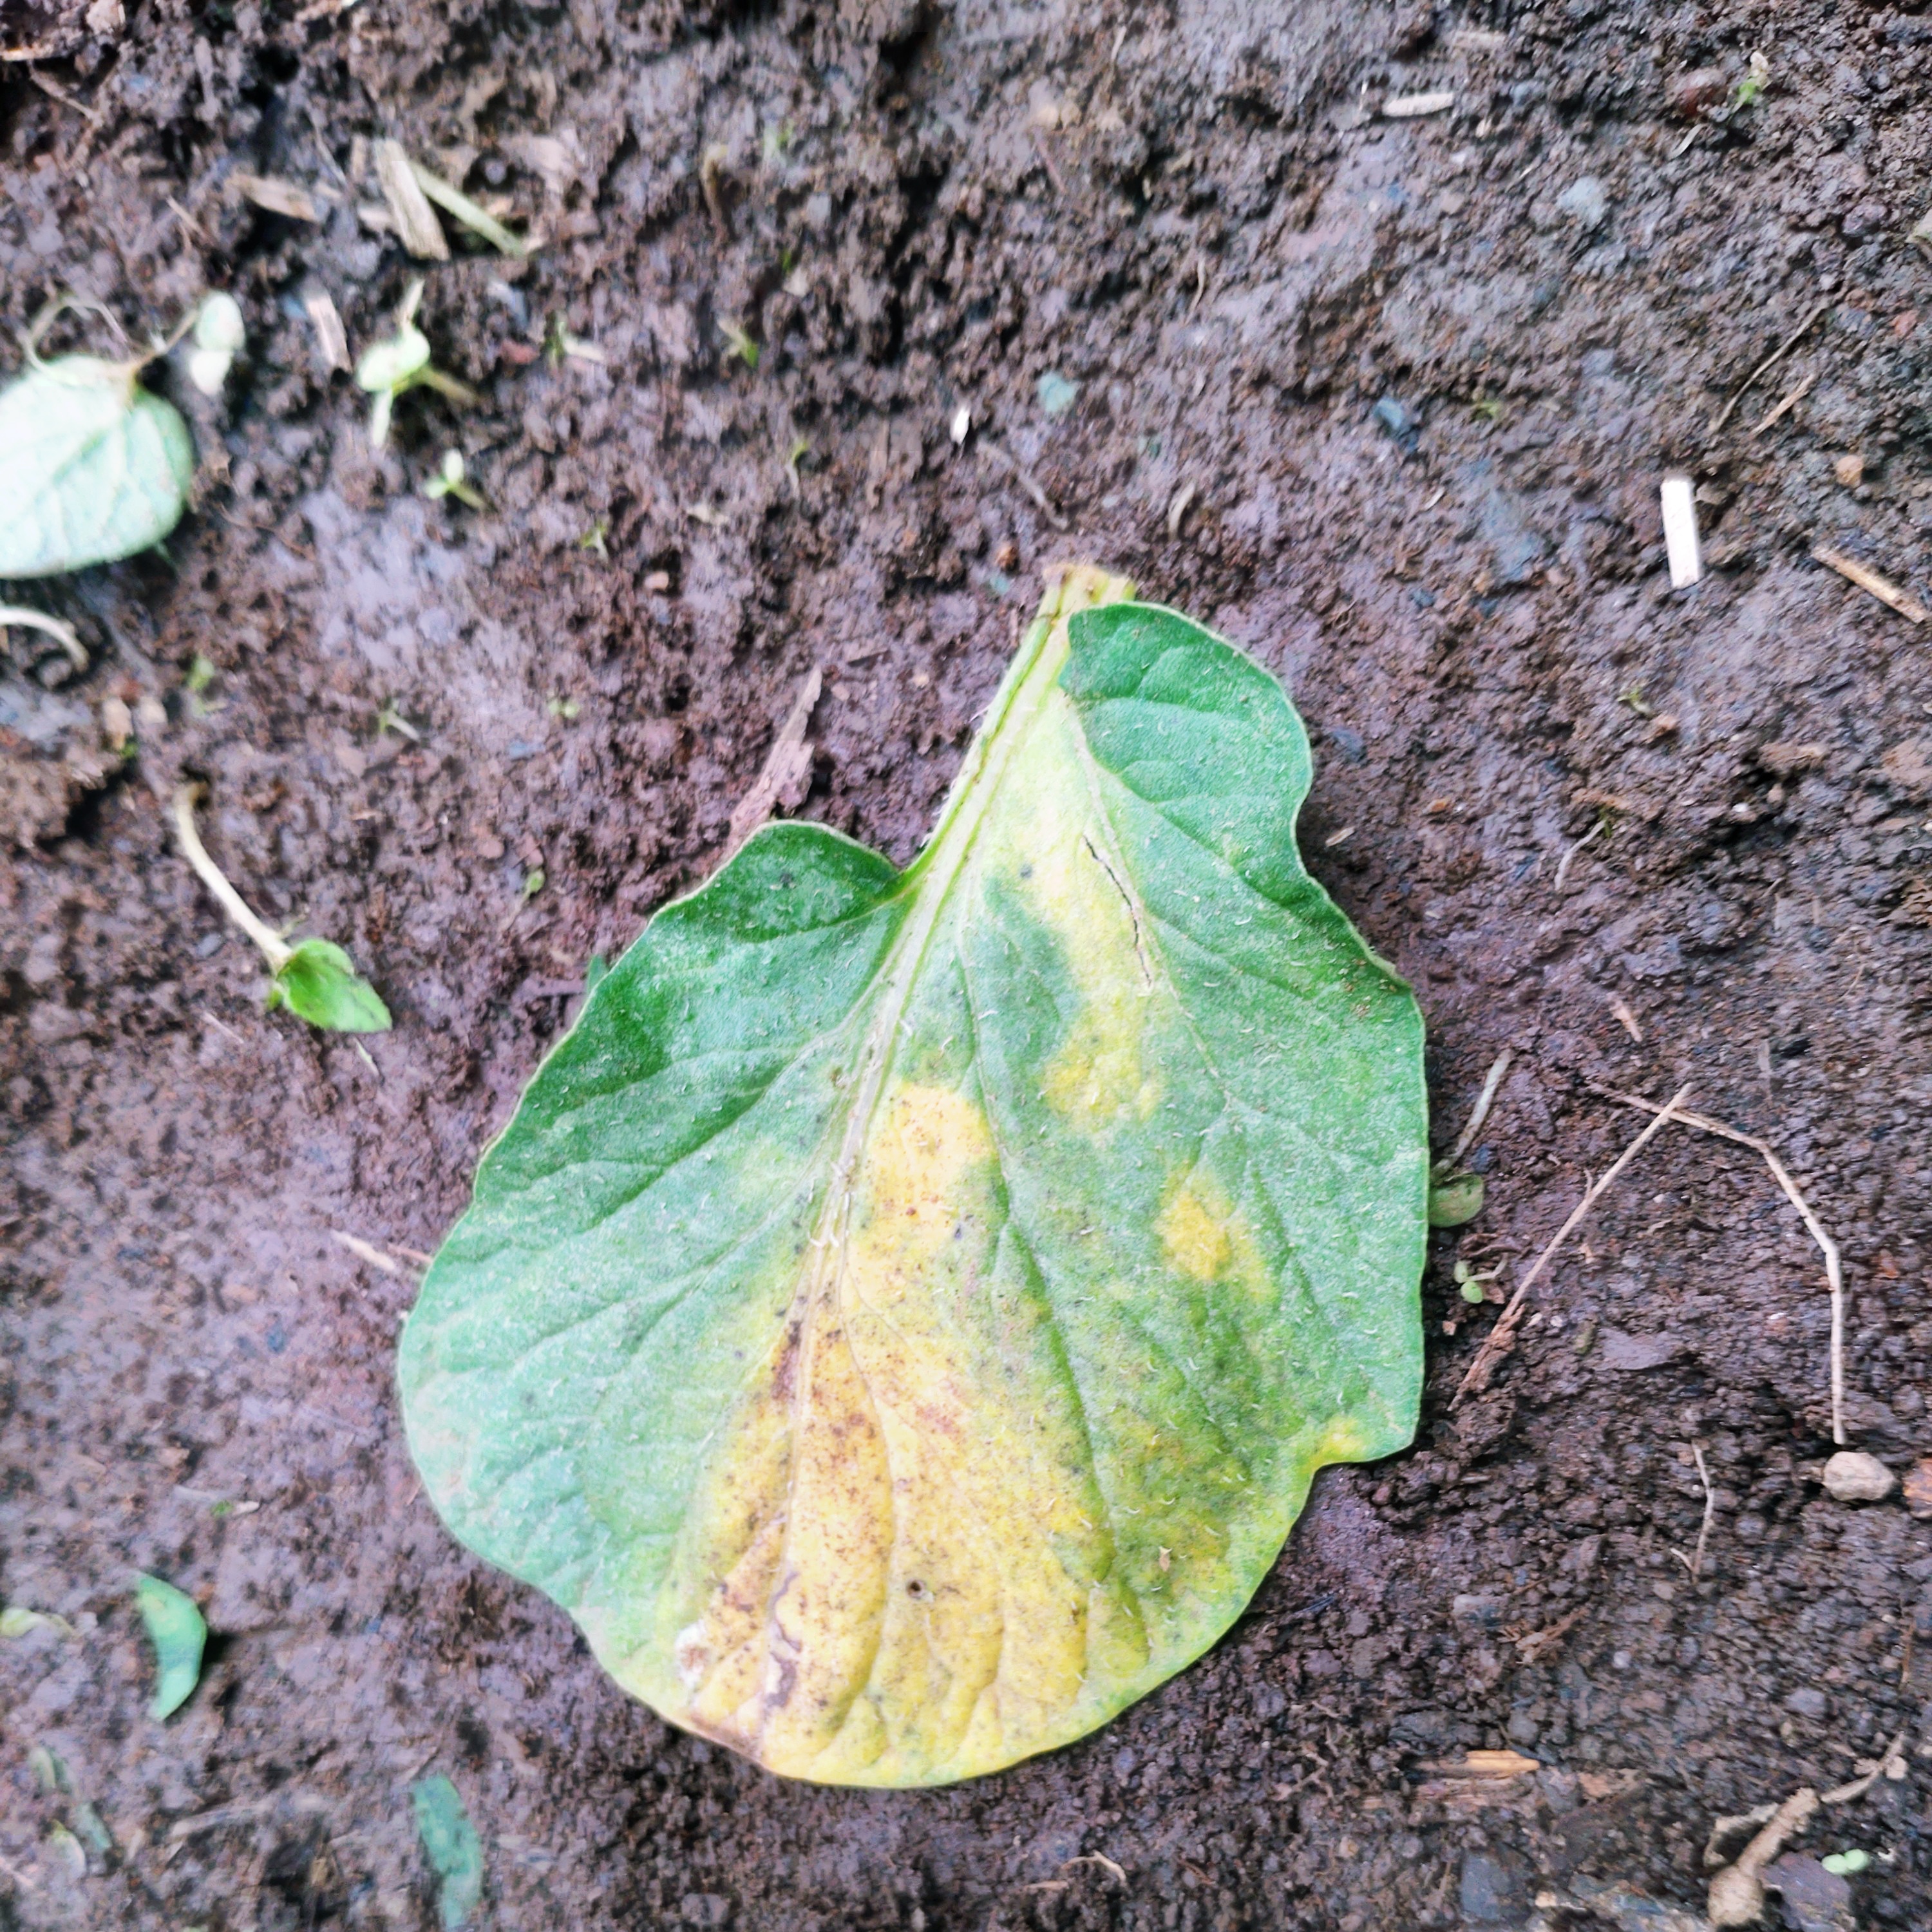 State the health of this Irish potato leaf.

late blight
